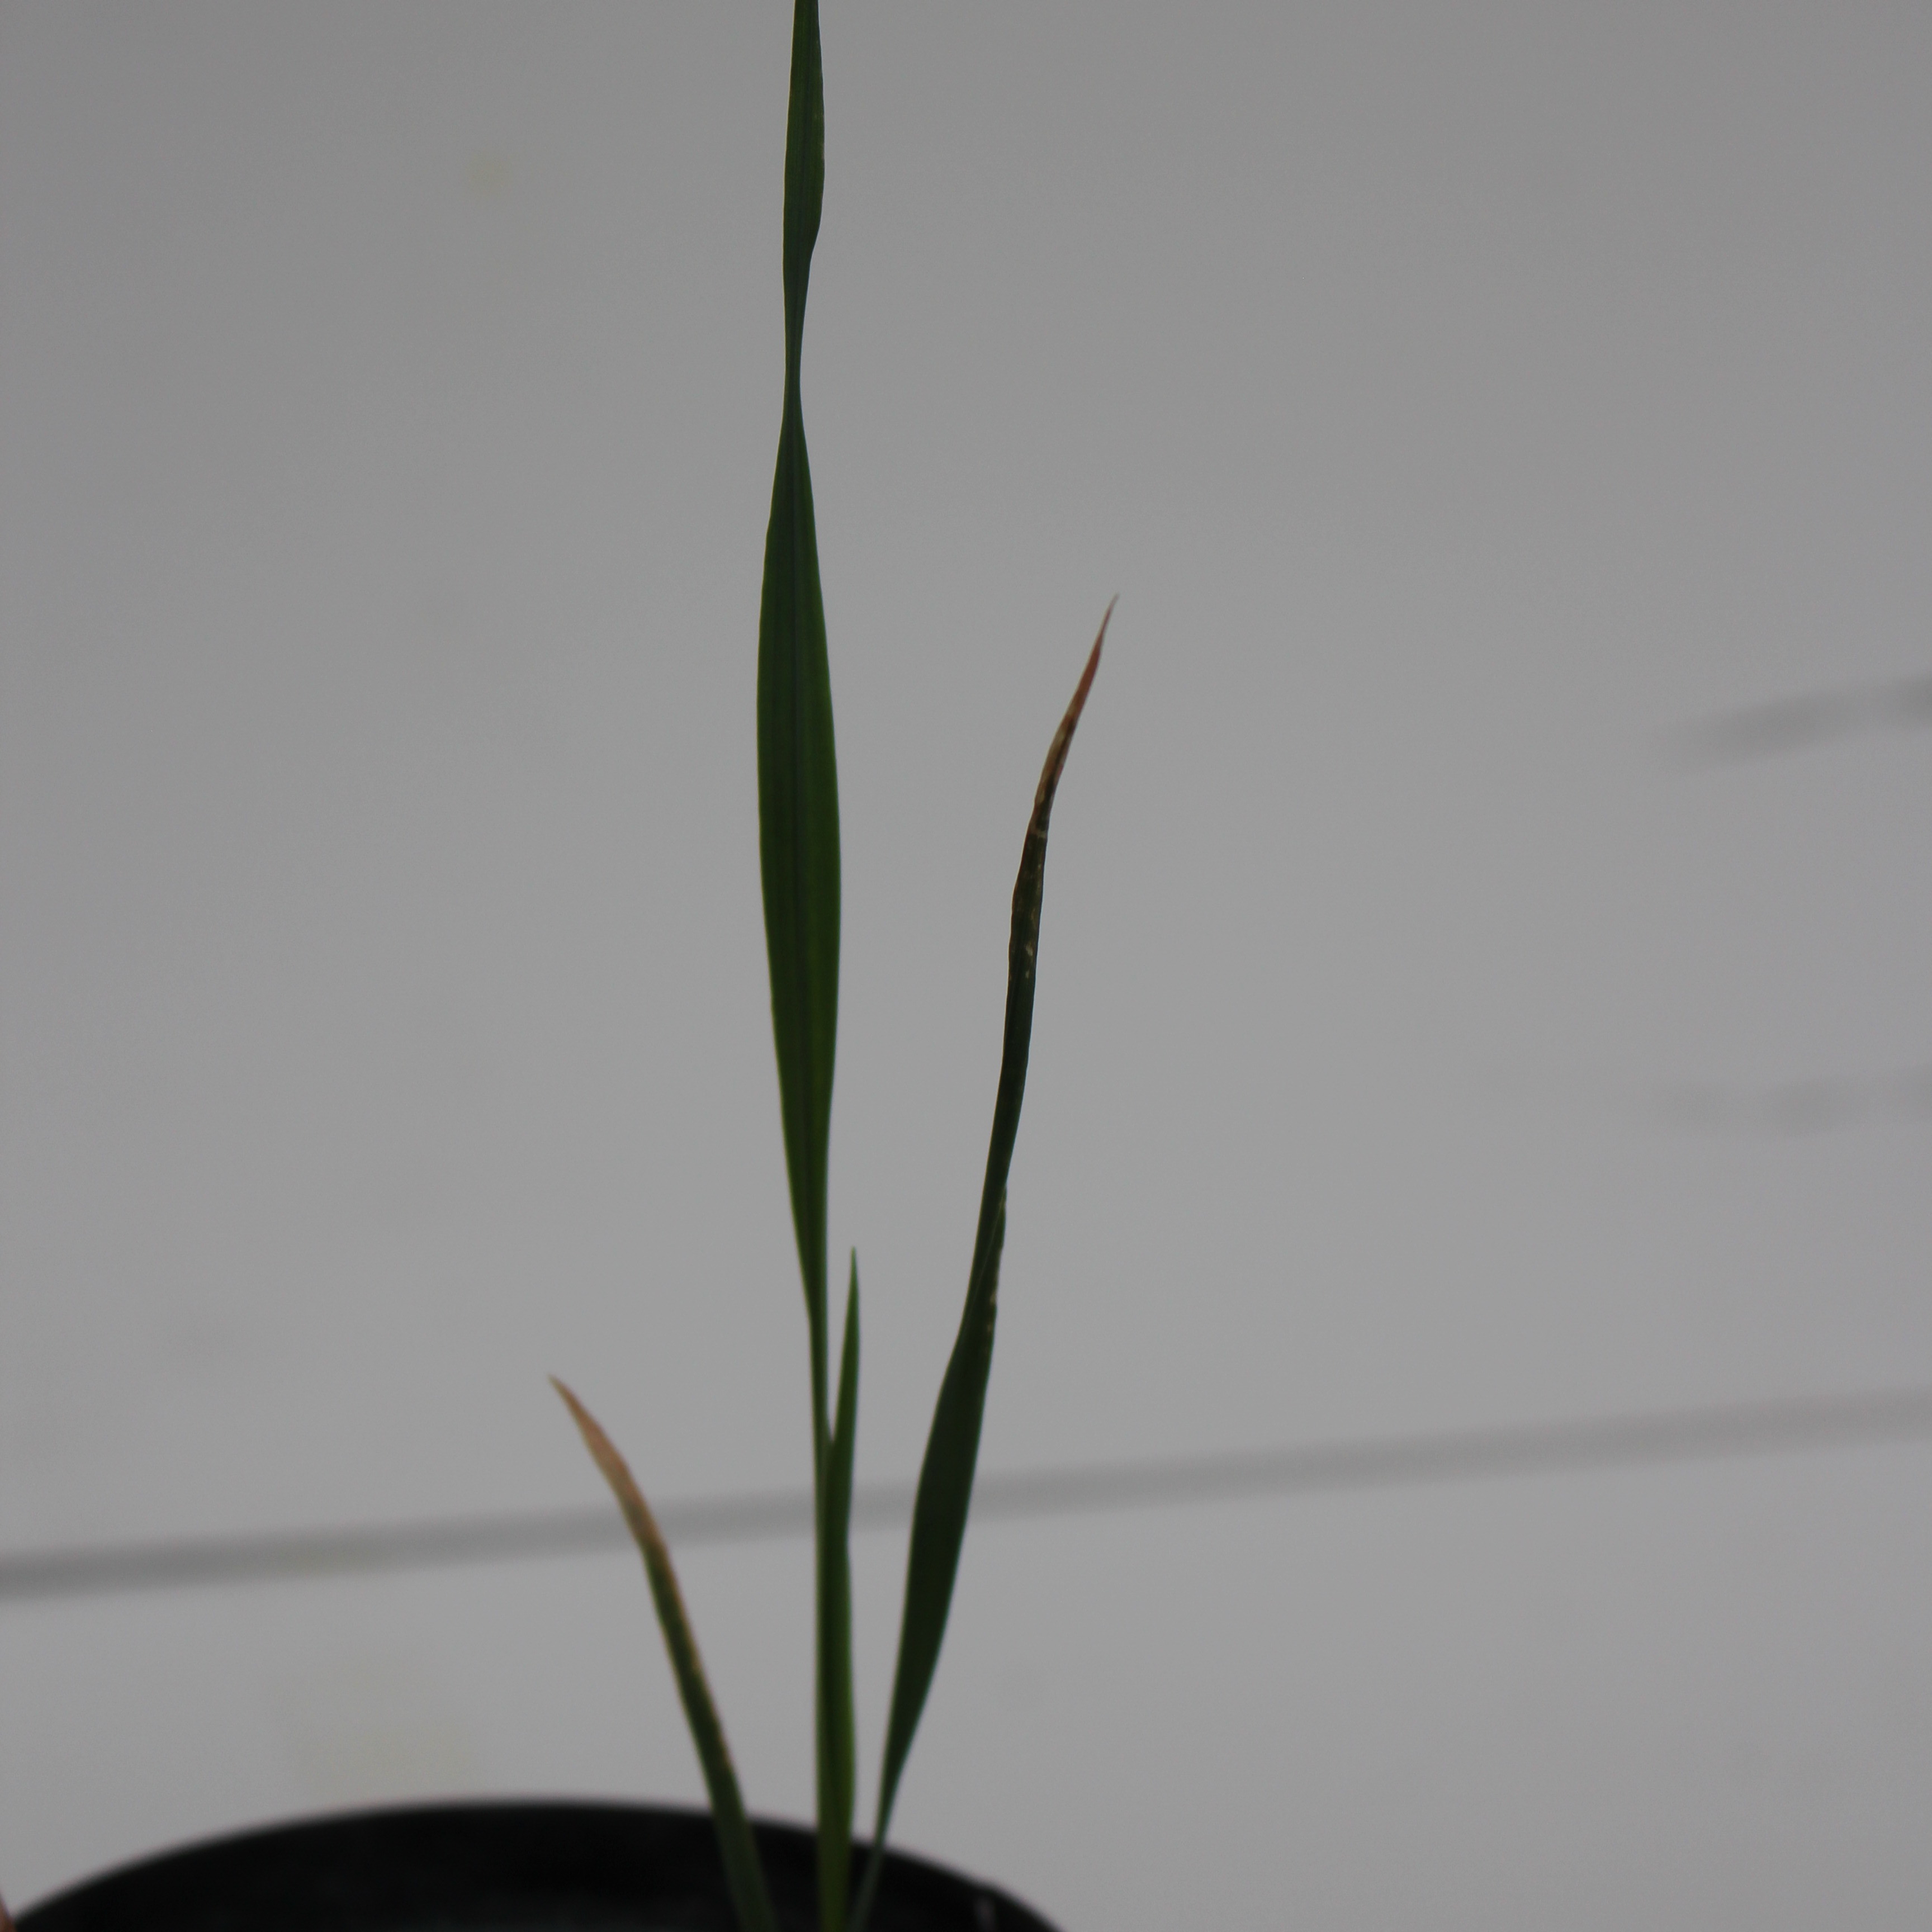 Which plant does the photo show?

Avena sterilis
